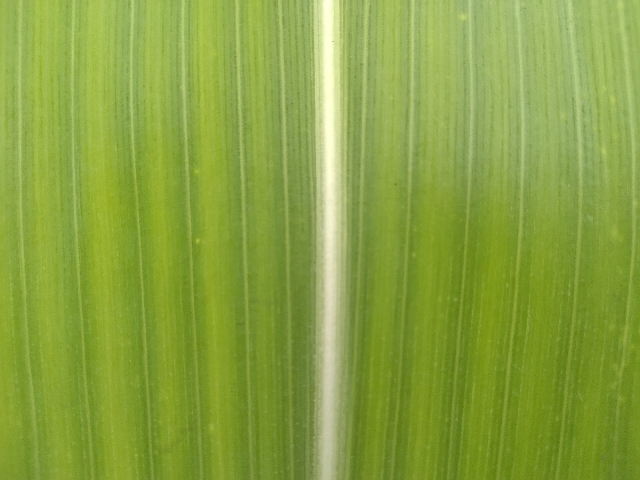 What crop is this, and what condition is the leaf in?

maize, healthy
